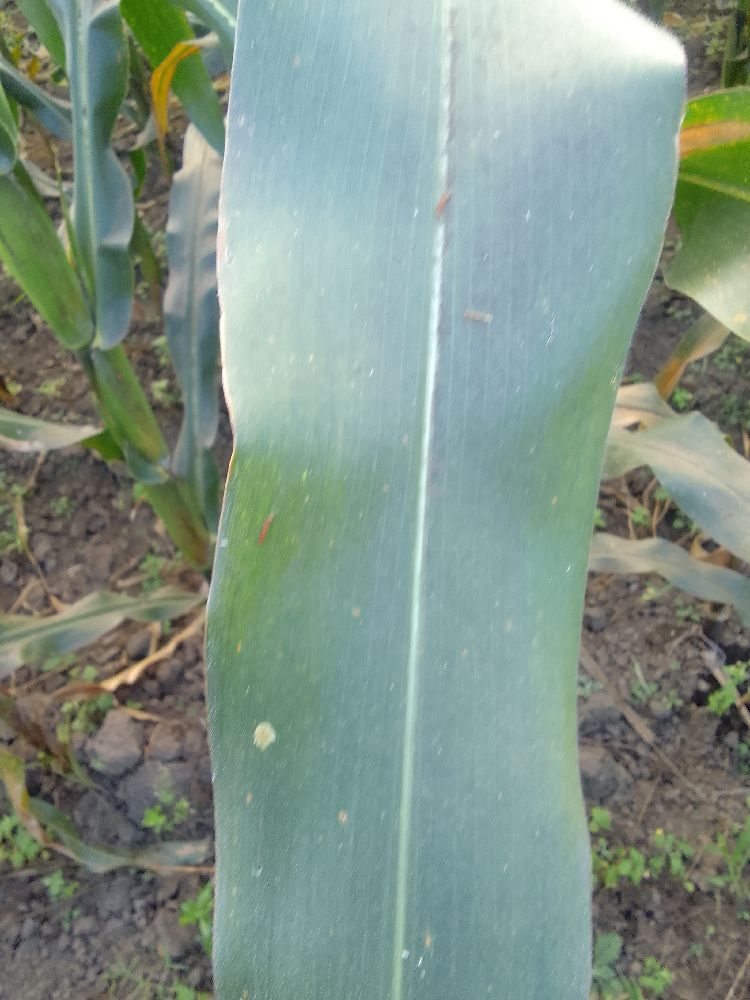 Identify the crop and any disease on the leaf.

maize, healthy
